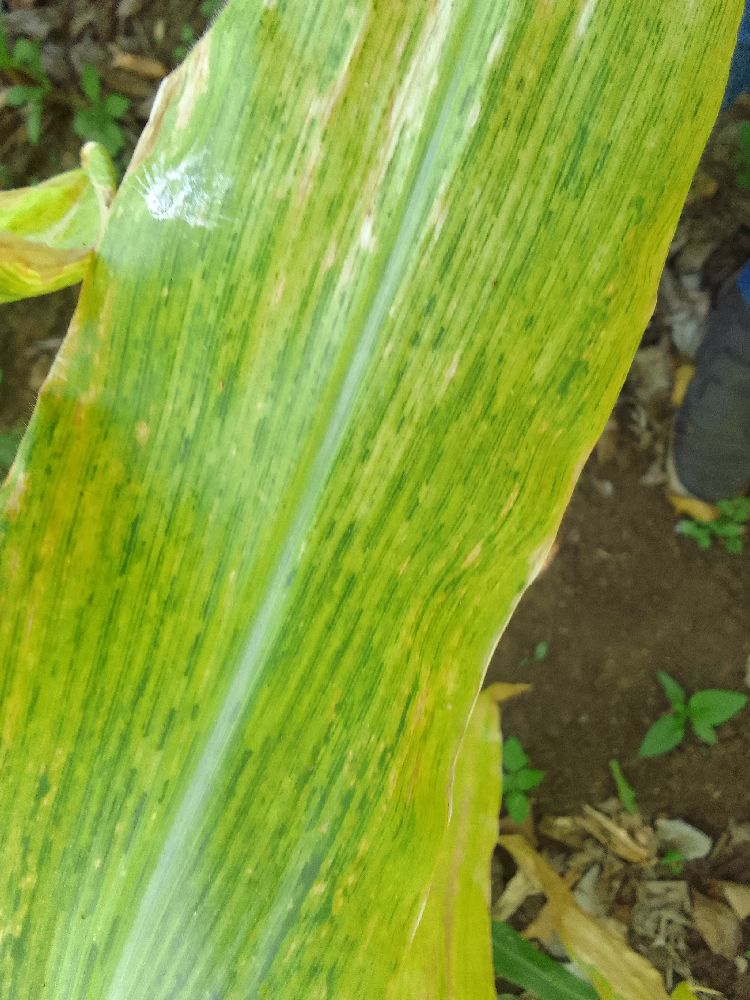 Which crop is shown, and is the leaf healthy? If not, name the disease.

maize, maize lethal necrosis
